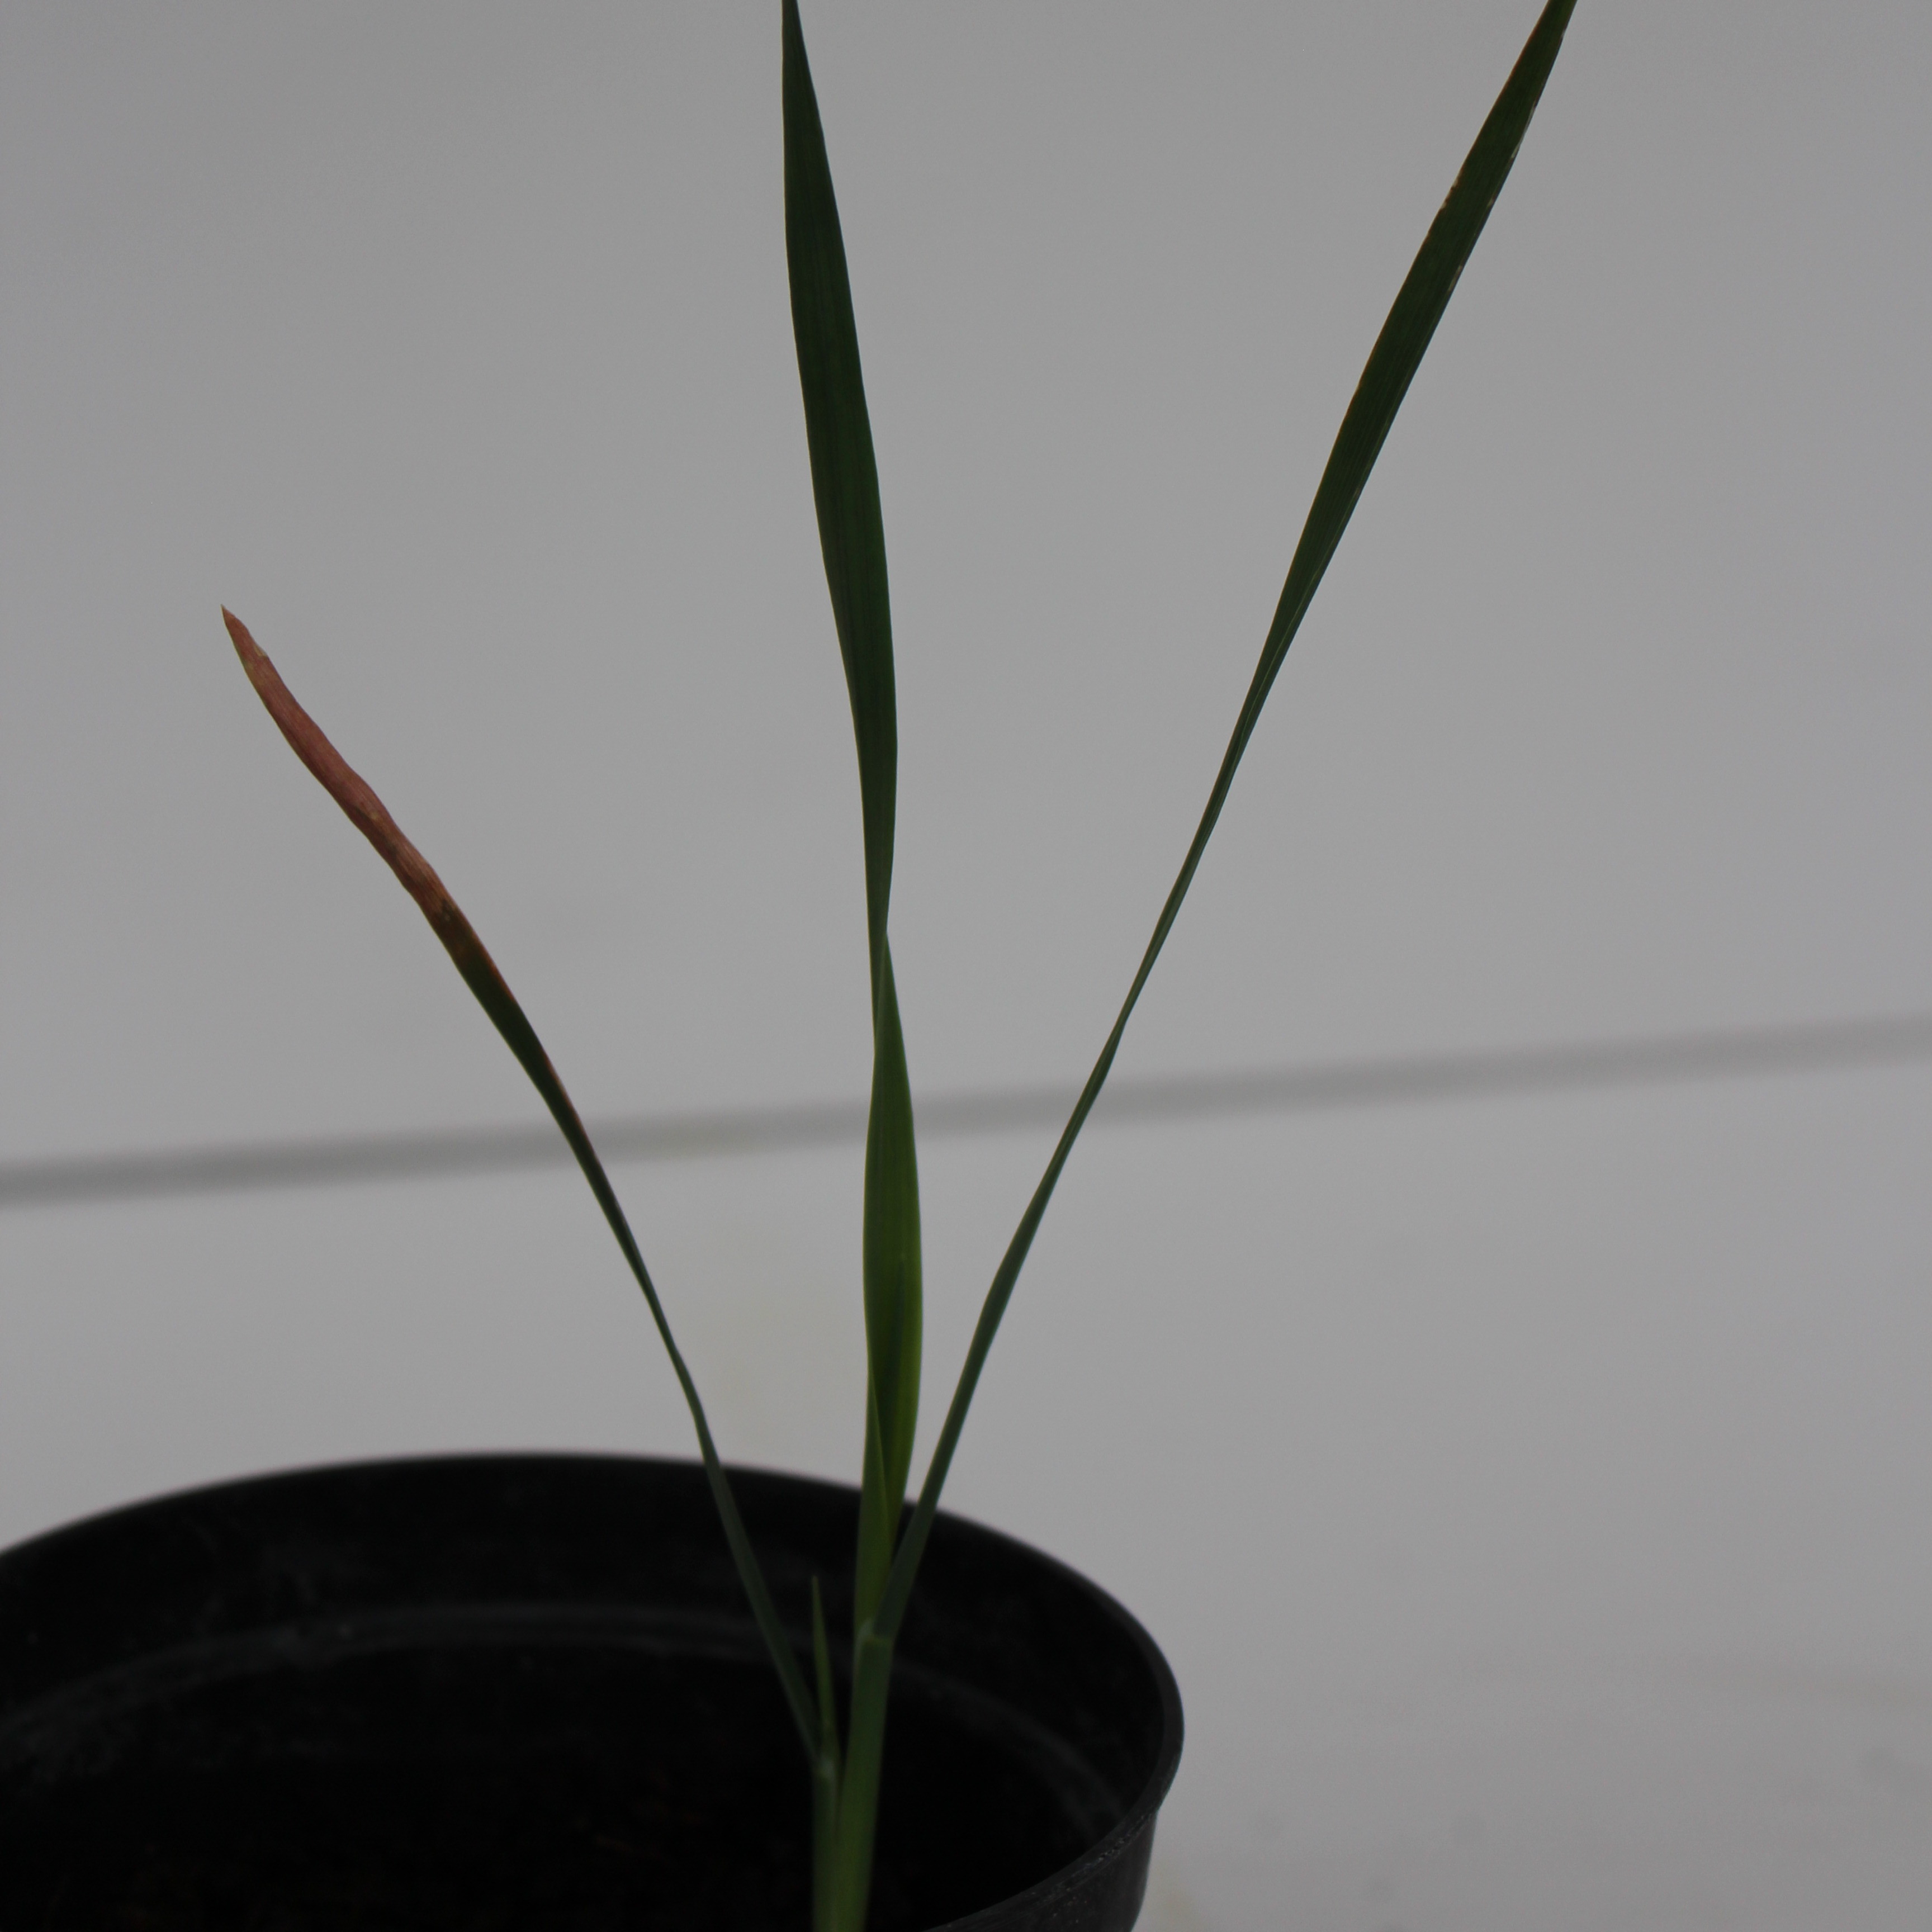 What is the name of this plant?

Avena sterilis
